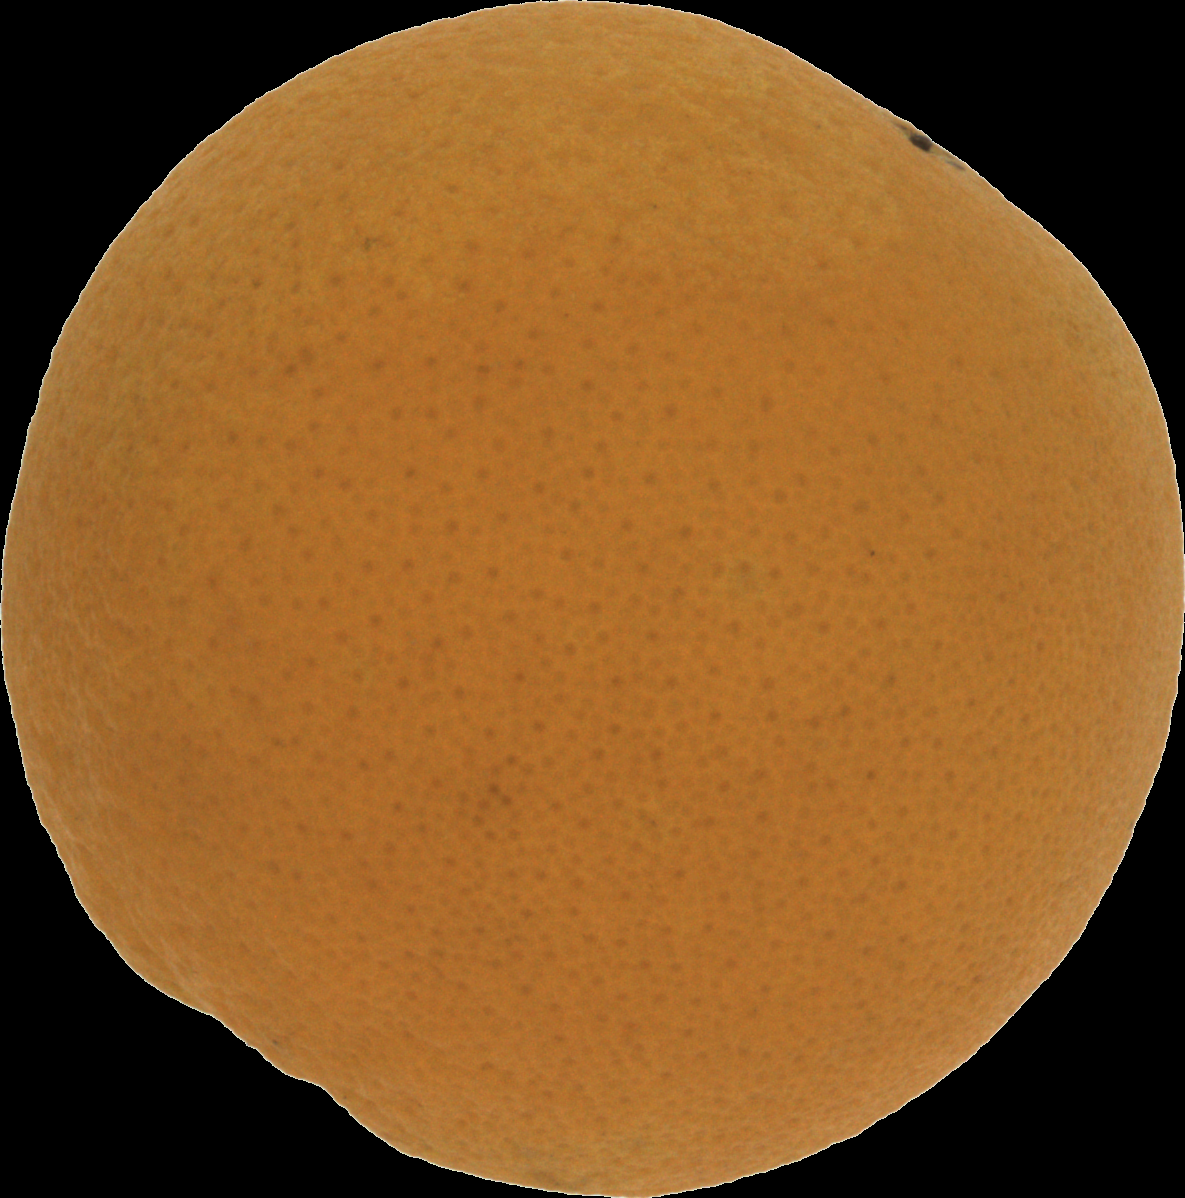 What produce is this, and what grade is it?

orange, good
